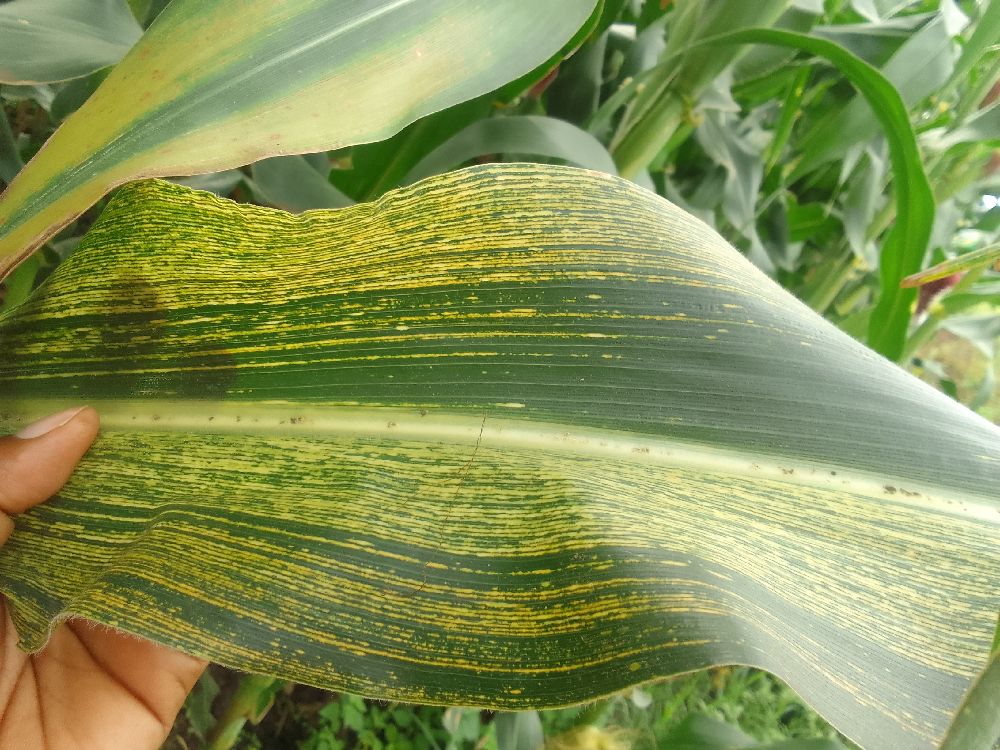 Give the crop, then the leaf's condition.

maize, maize streak virus
